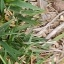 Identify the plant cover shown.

grass
